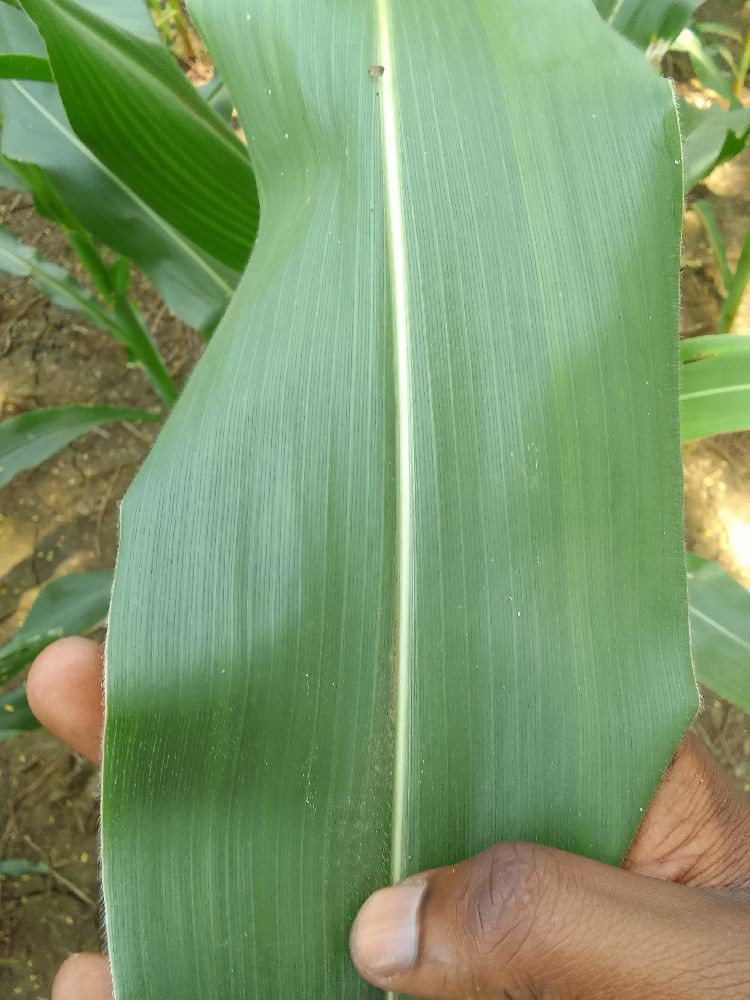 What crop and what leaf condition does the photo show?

maize, healthy
